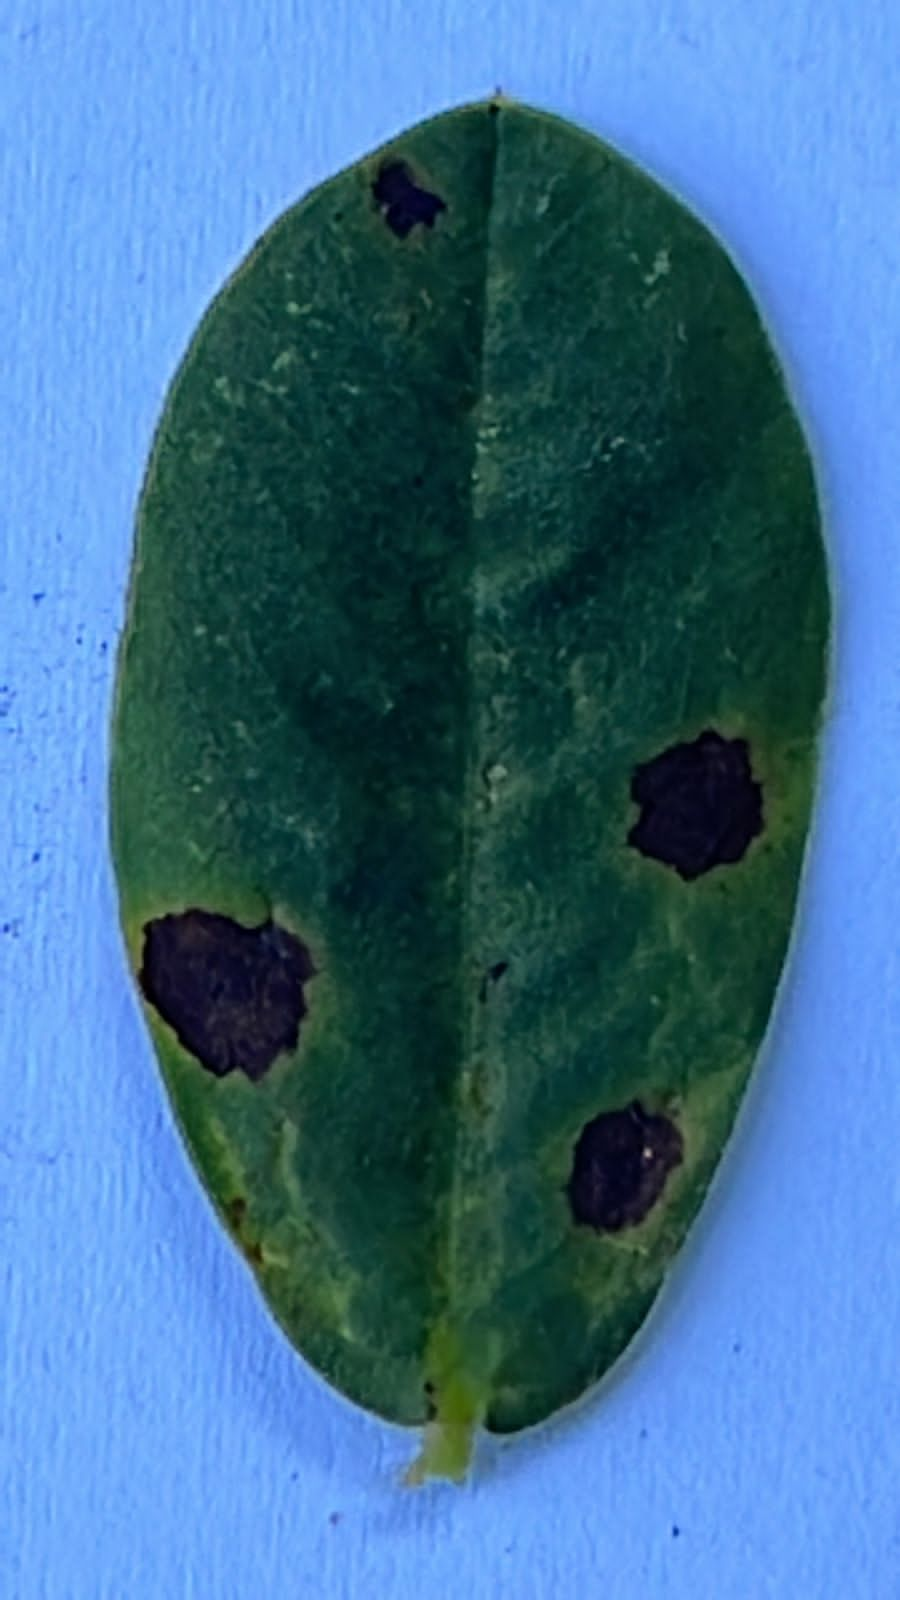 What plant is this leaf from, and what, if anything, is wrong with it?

peanut, nothapassalora personata
